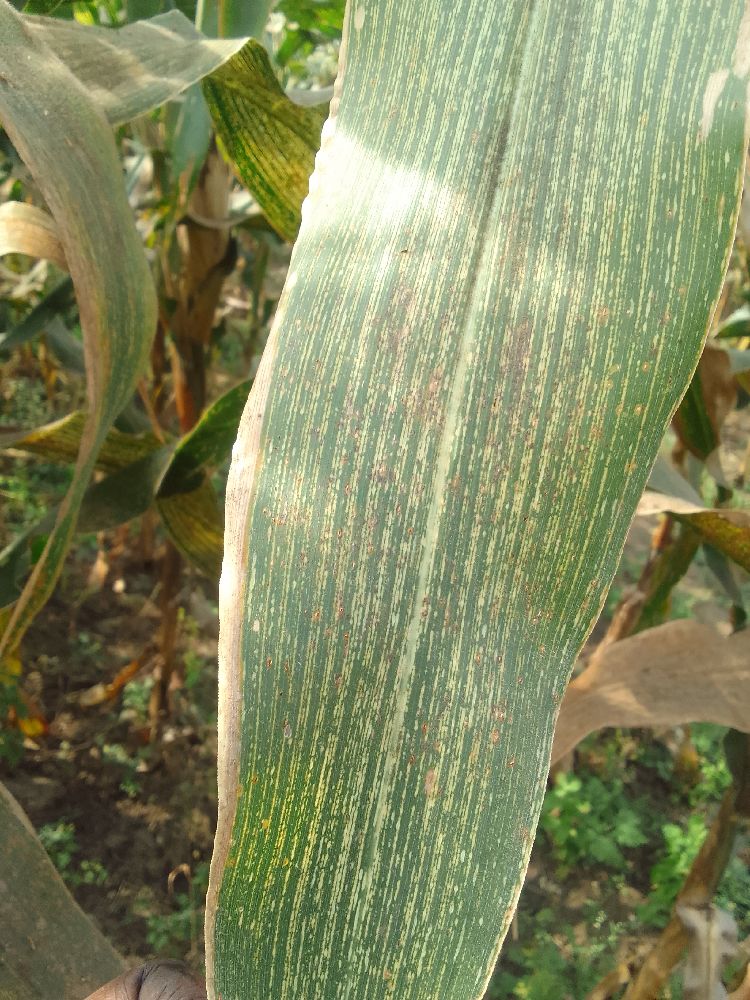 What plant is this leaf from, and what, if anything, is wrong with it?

maize, maize streak virus
